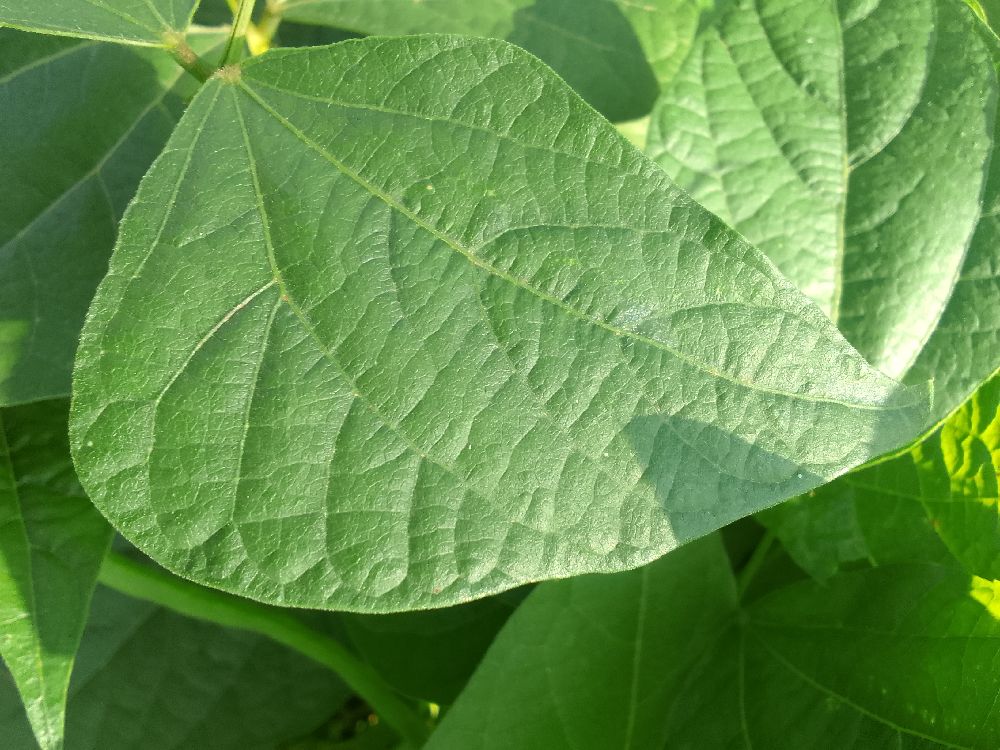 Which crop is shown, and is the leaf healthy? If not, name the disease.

common bean, healthy
